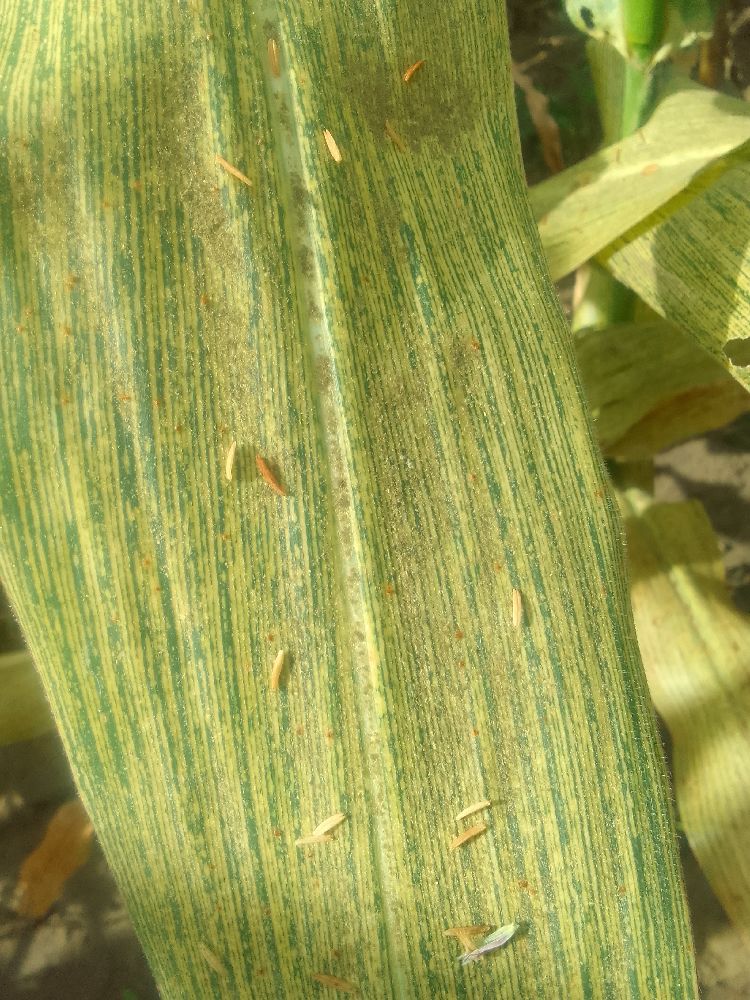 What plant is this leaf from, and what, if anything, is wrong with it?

maize, maize streak virus
